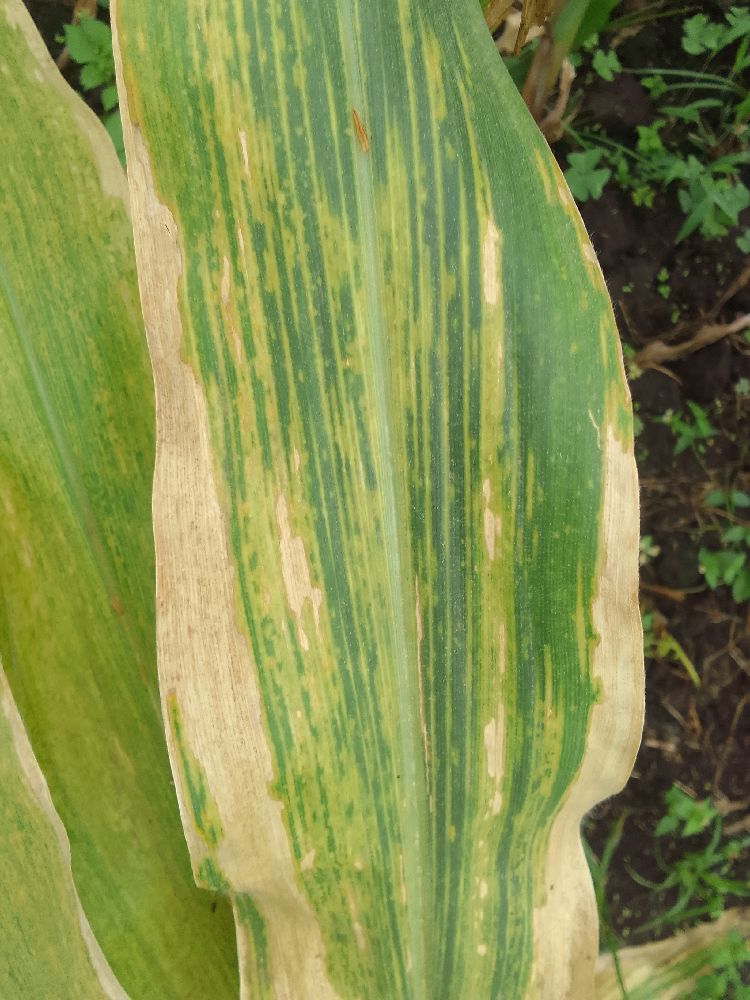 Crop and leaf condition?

maize, maize lethal necrosis
